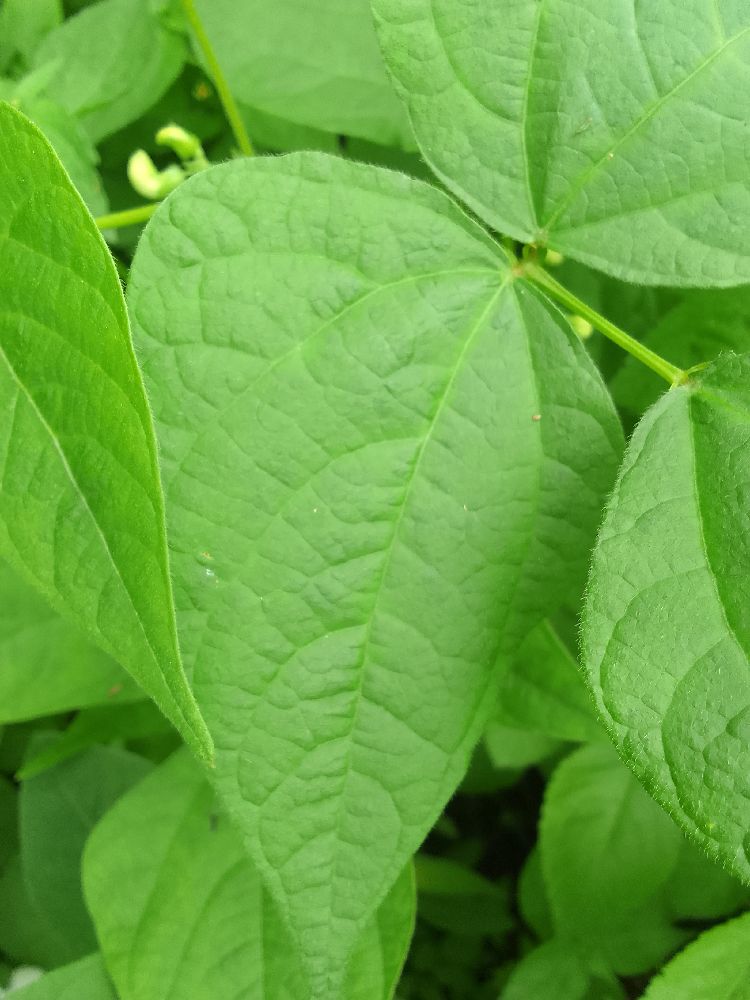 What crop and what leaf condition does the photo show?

common bean, healthy
